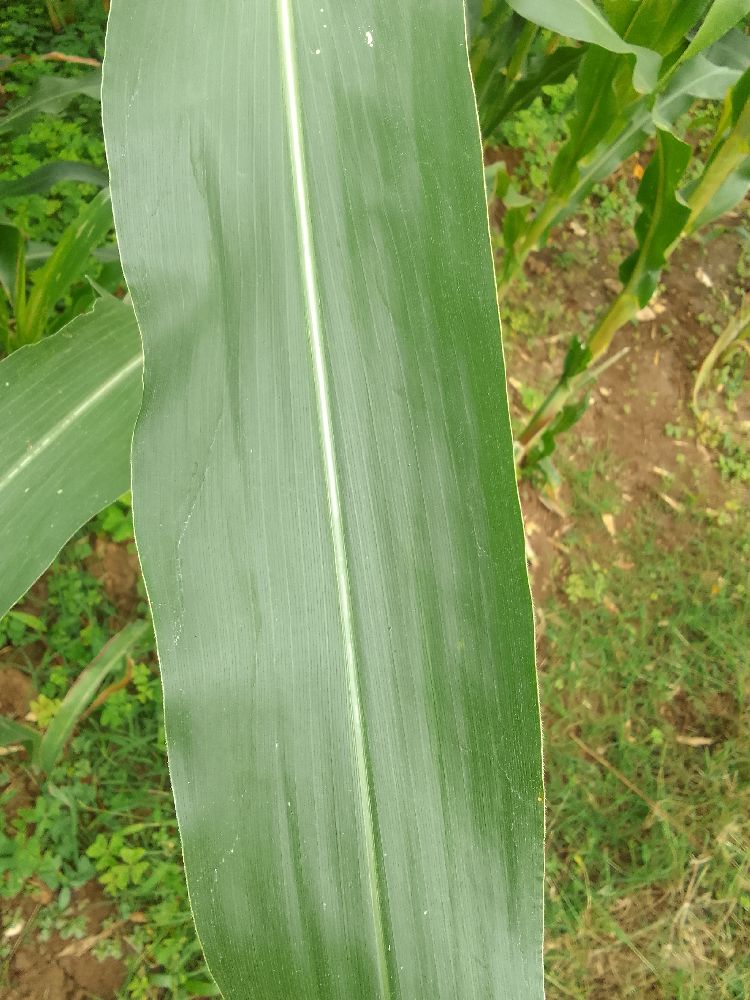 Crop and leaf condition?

maize, healthy
